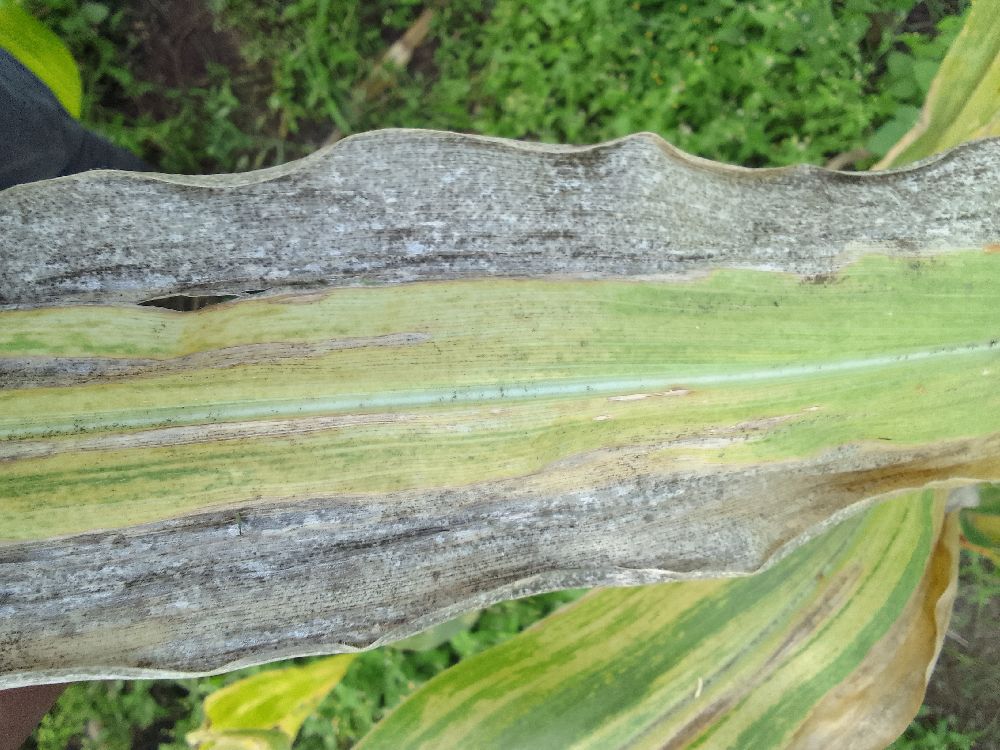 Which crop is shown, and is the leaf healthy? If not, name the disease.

maize, maize lethal necrosis
